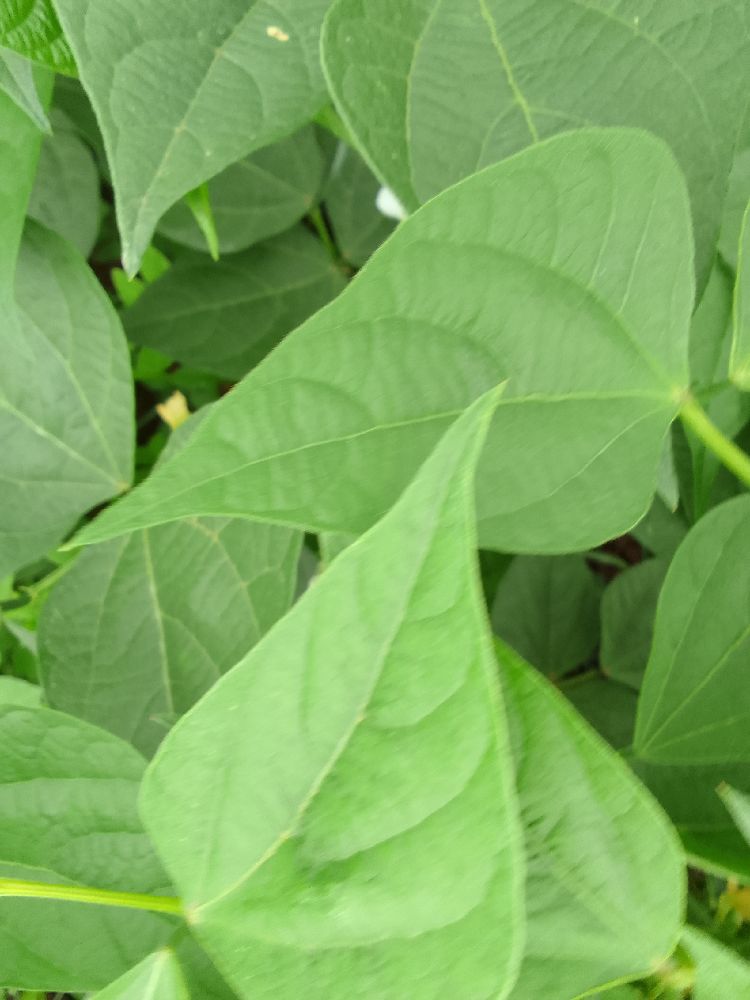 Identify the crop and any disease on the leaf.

common bean, healthy
